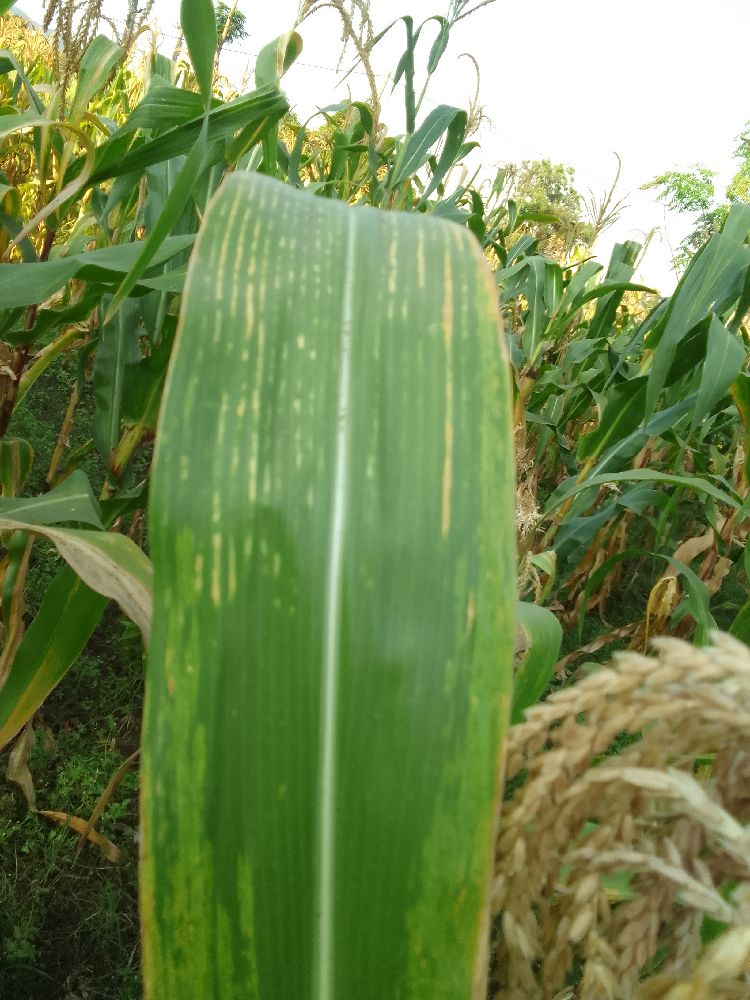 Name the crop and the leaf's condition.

maize, maize lethal necrosis
